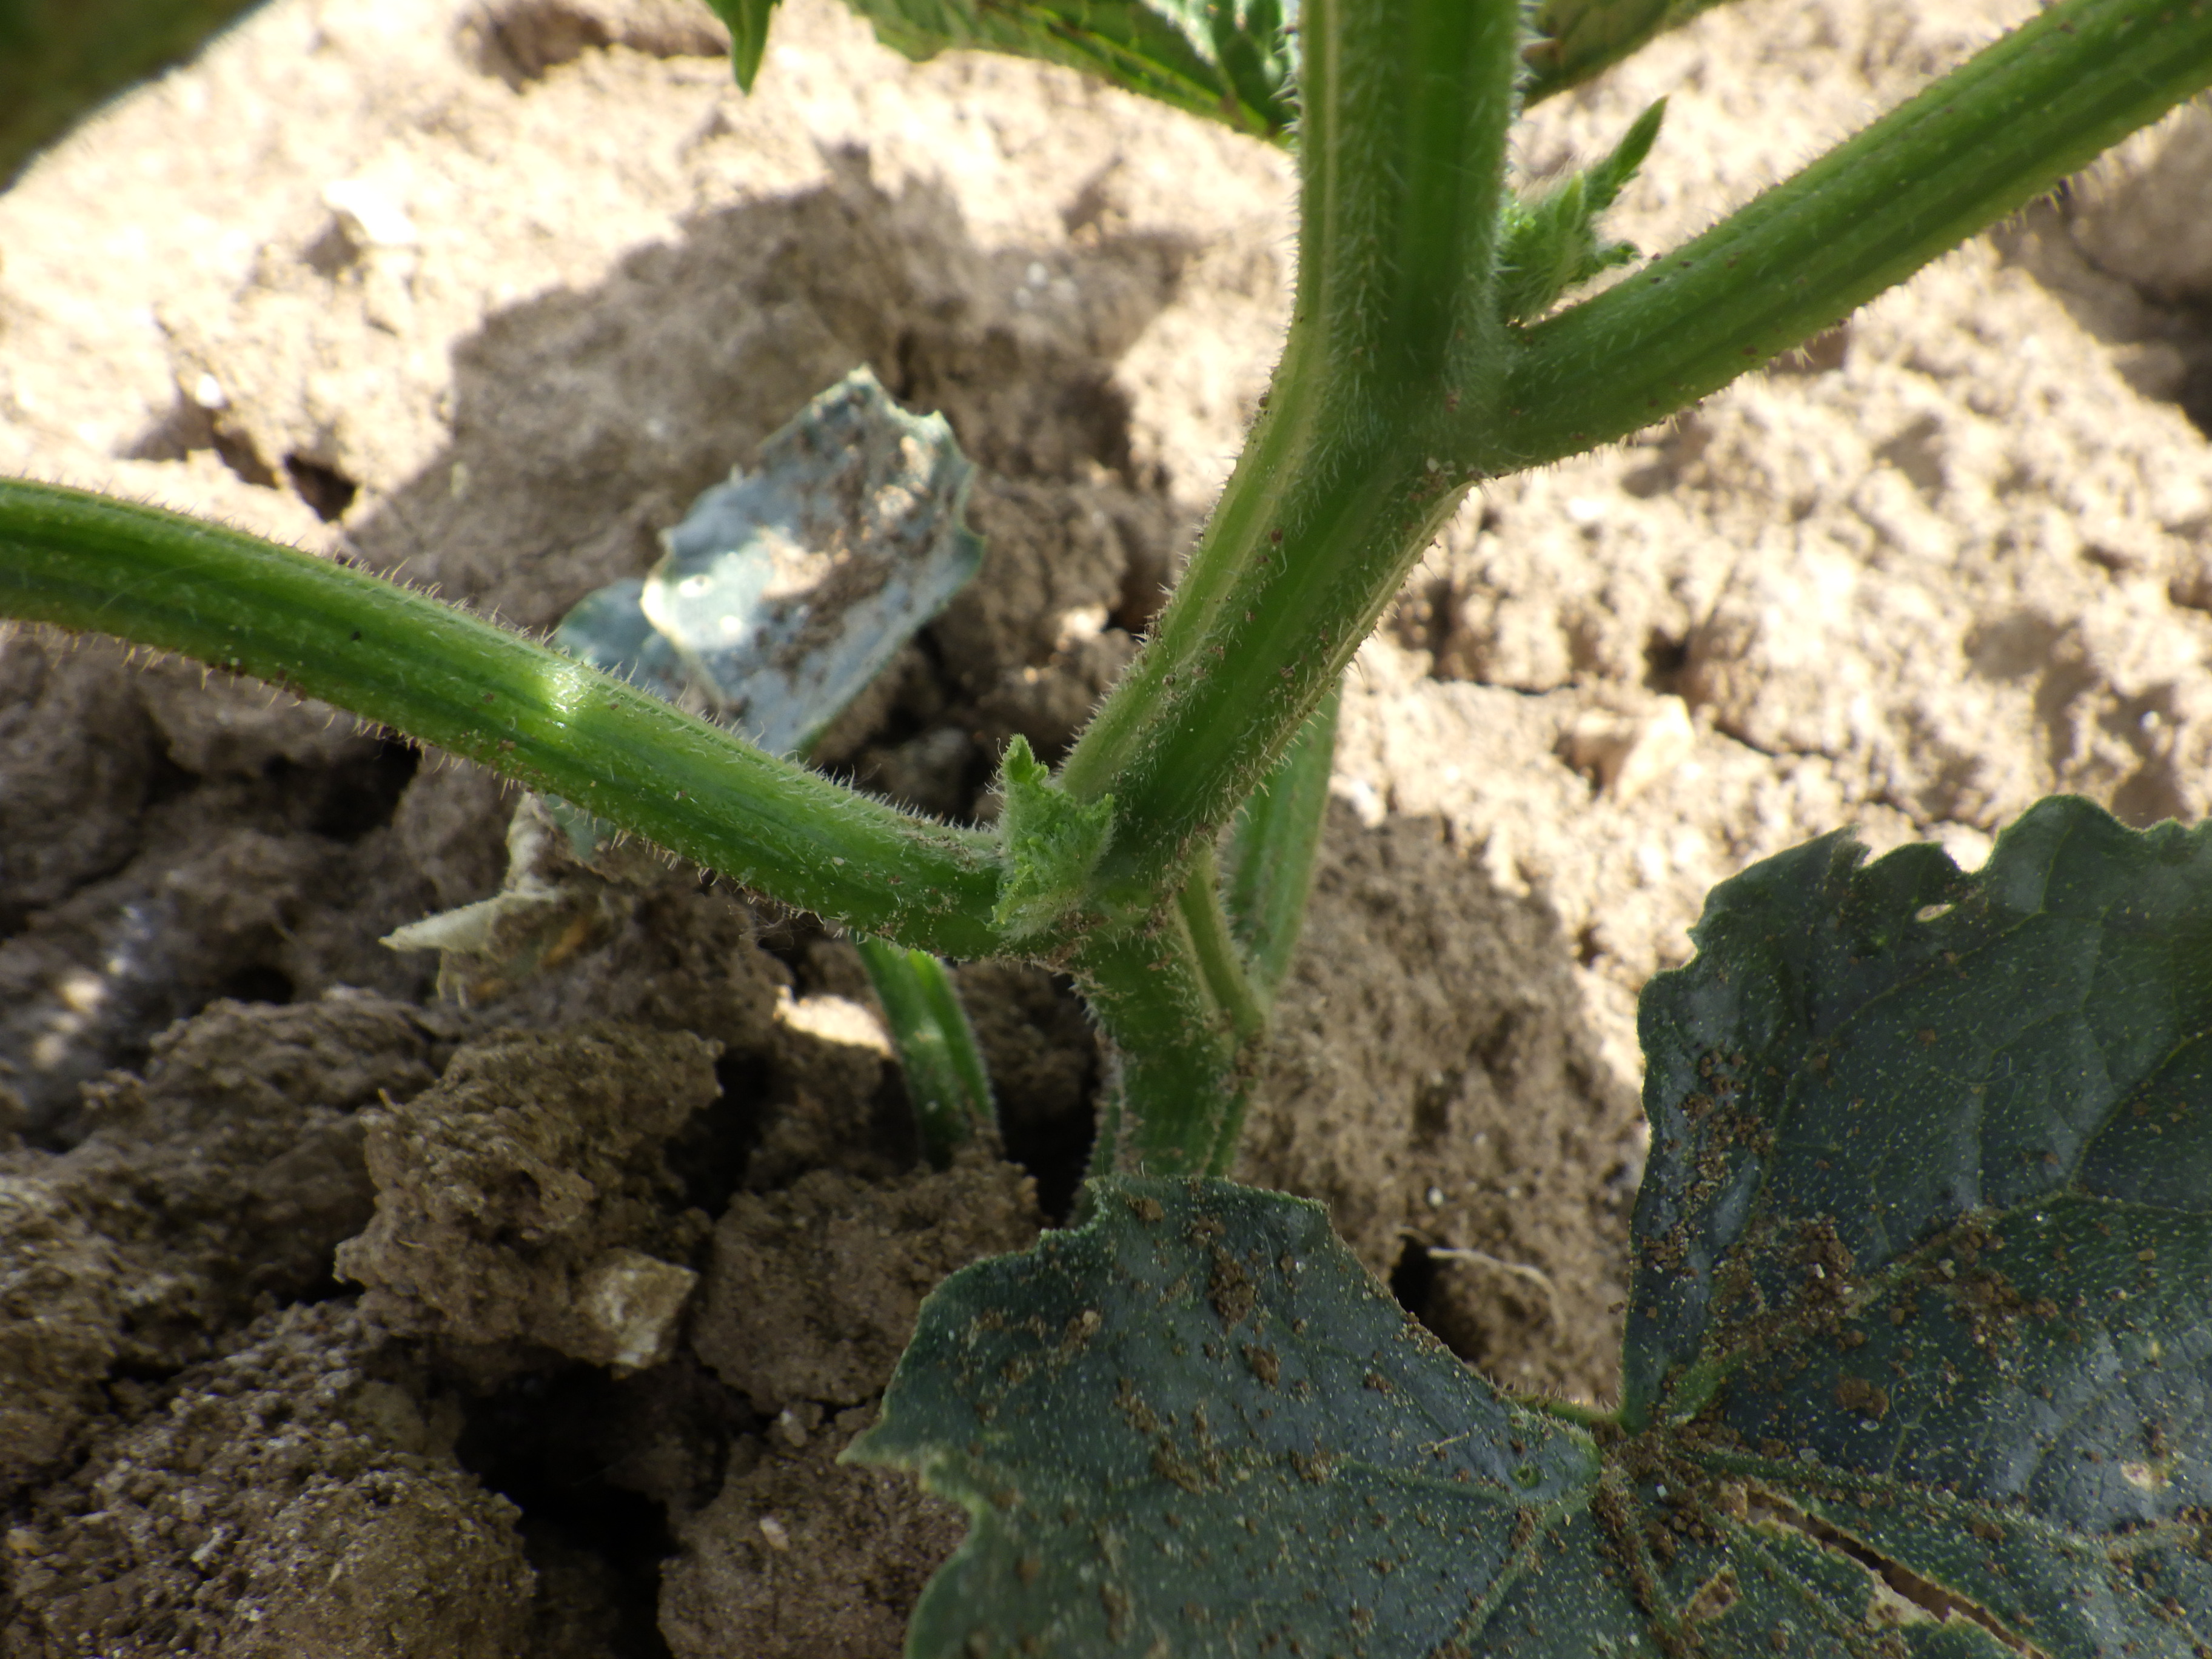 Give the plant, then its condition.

cucumber, mechanical damage
